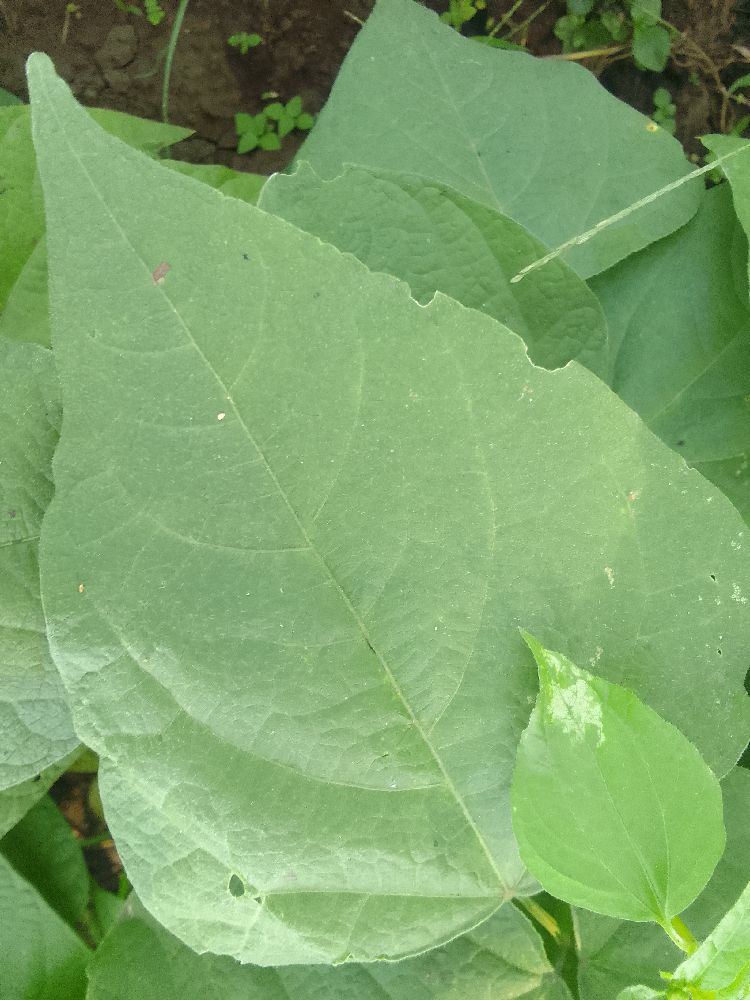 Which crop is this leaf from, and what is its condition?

common bean, healthy
